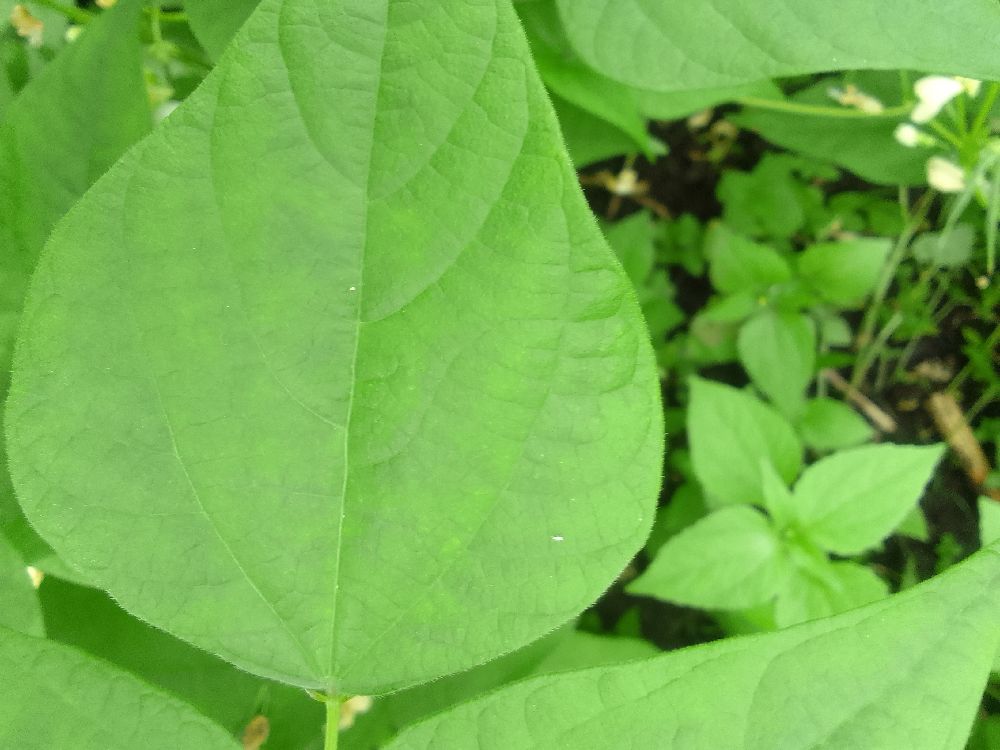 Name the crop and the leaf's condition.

common bean, healthy
